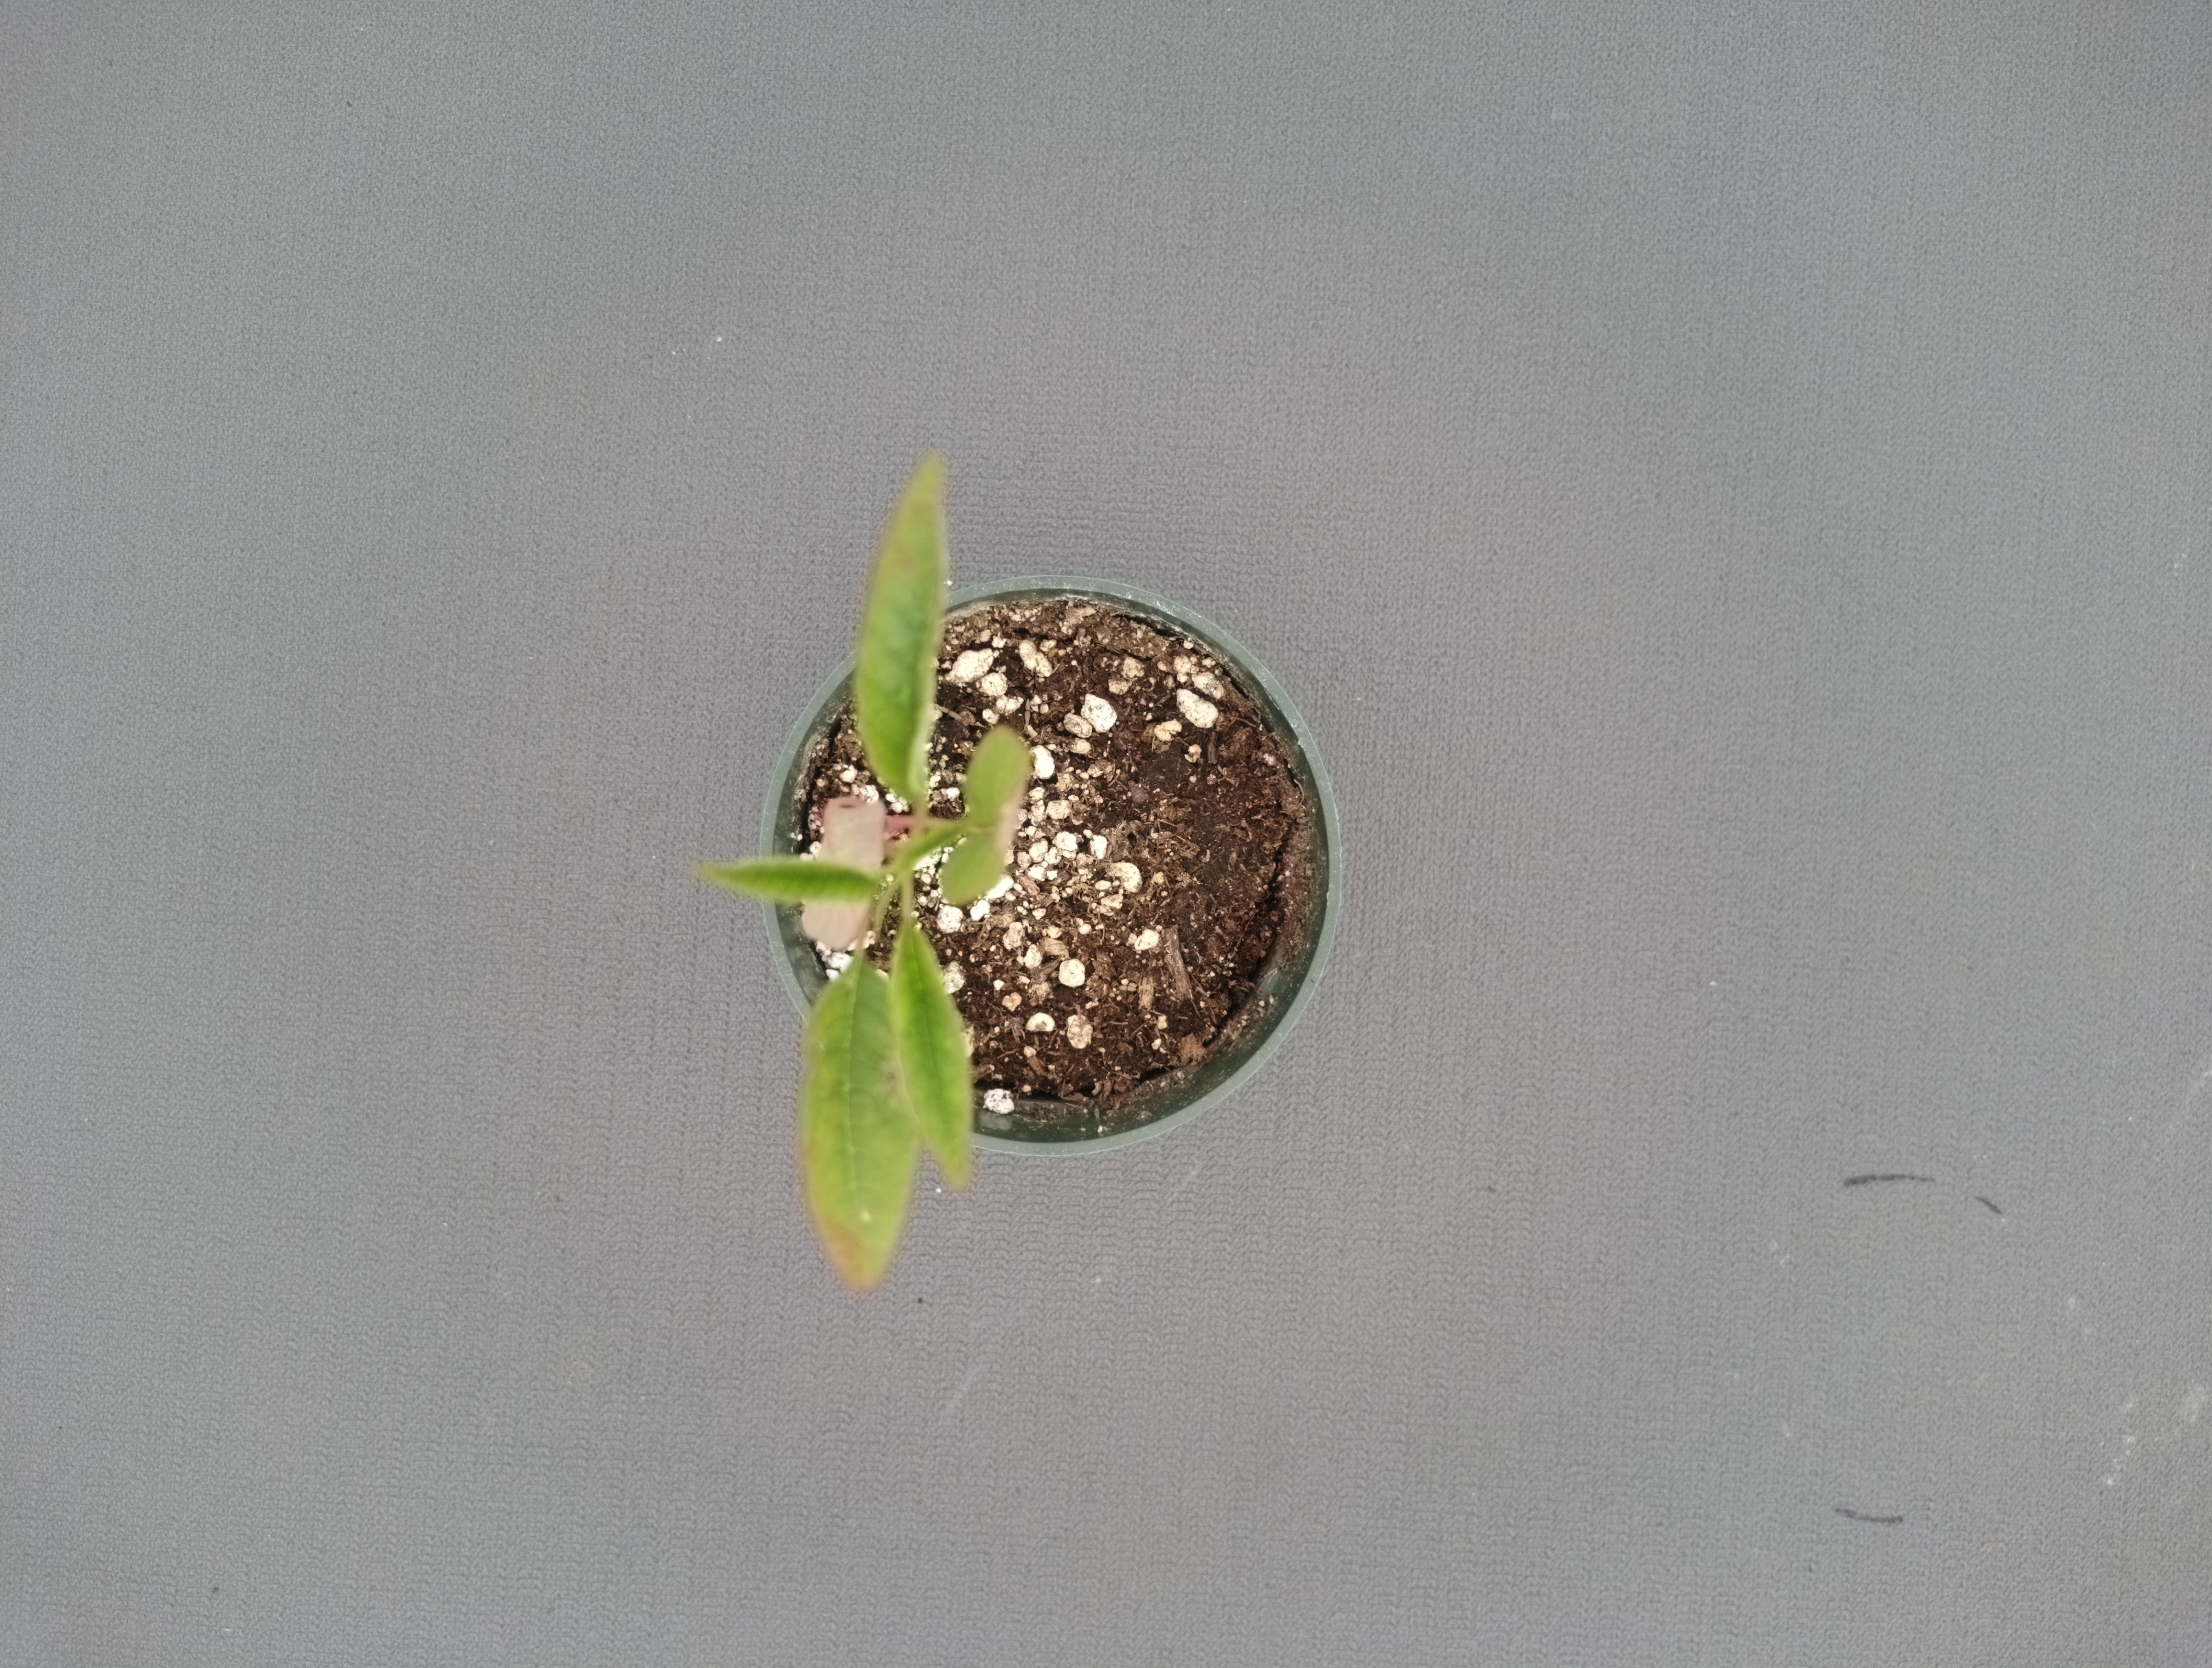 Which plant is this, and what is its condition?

waterhemp, chlorosis only
